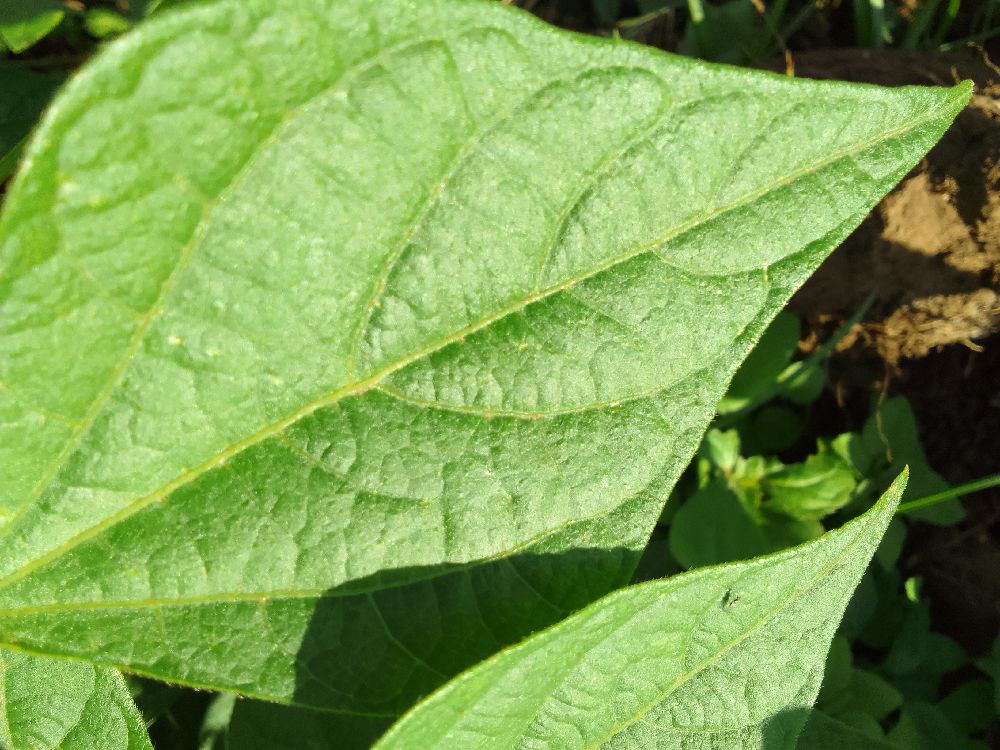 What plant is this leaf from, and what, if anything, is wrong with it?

common bean, healthy
